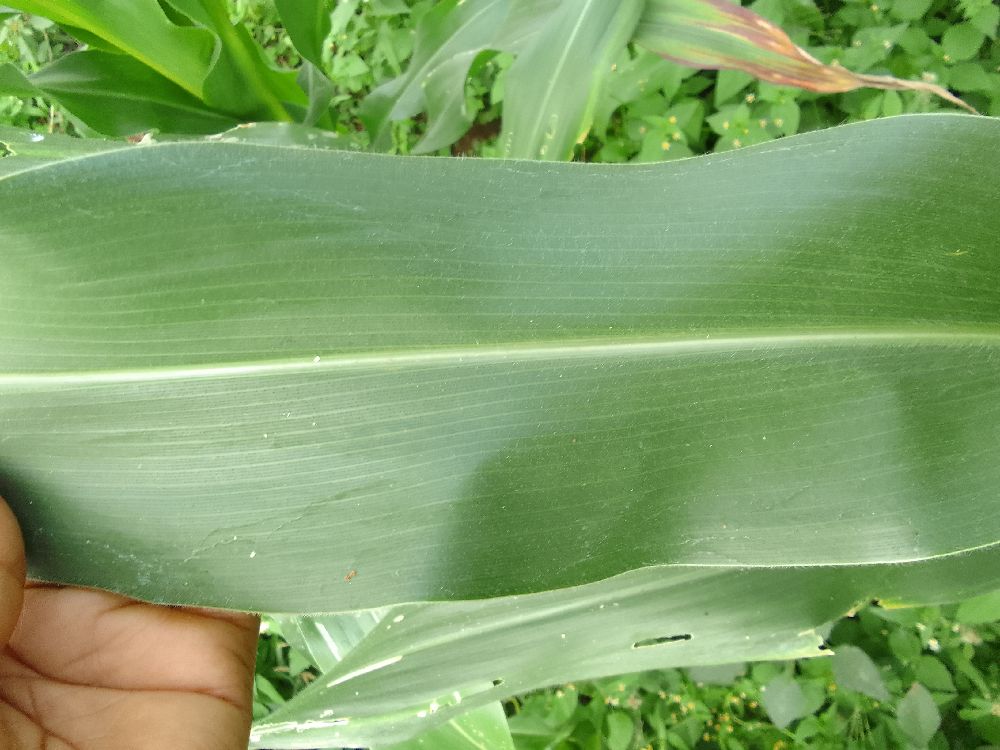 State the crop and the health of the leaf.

maize, healthy
